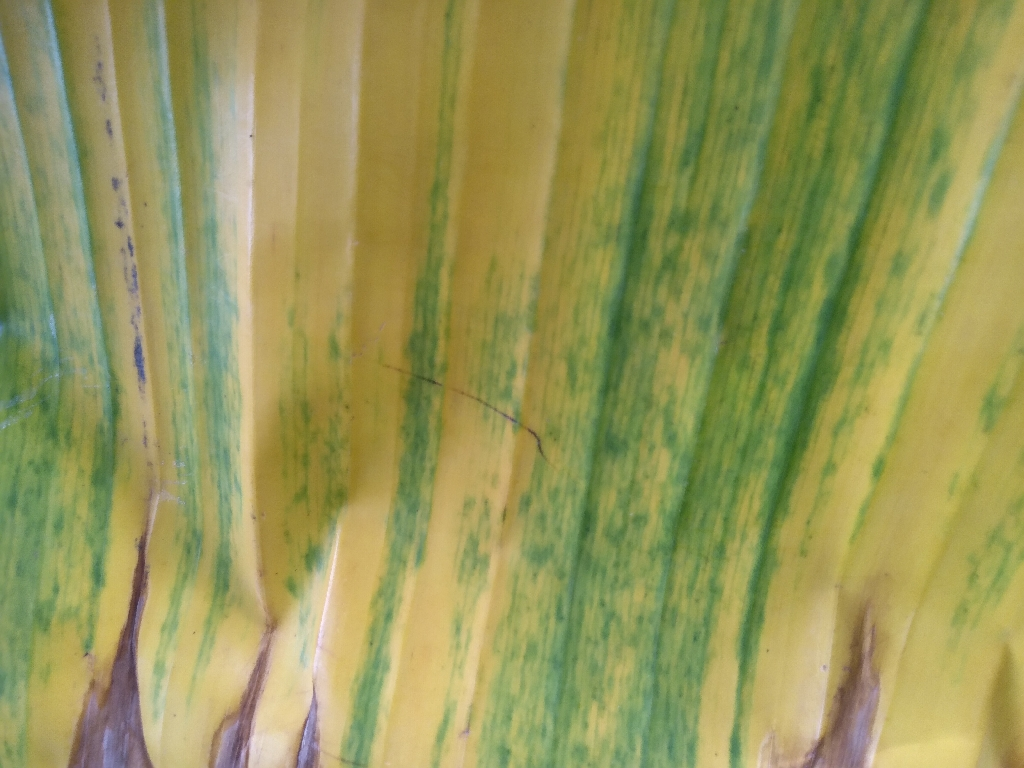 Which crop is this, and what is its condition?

banana, fusarium wilt race 1
